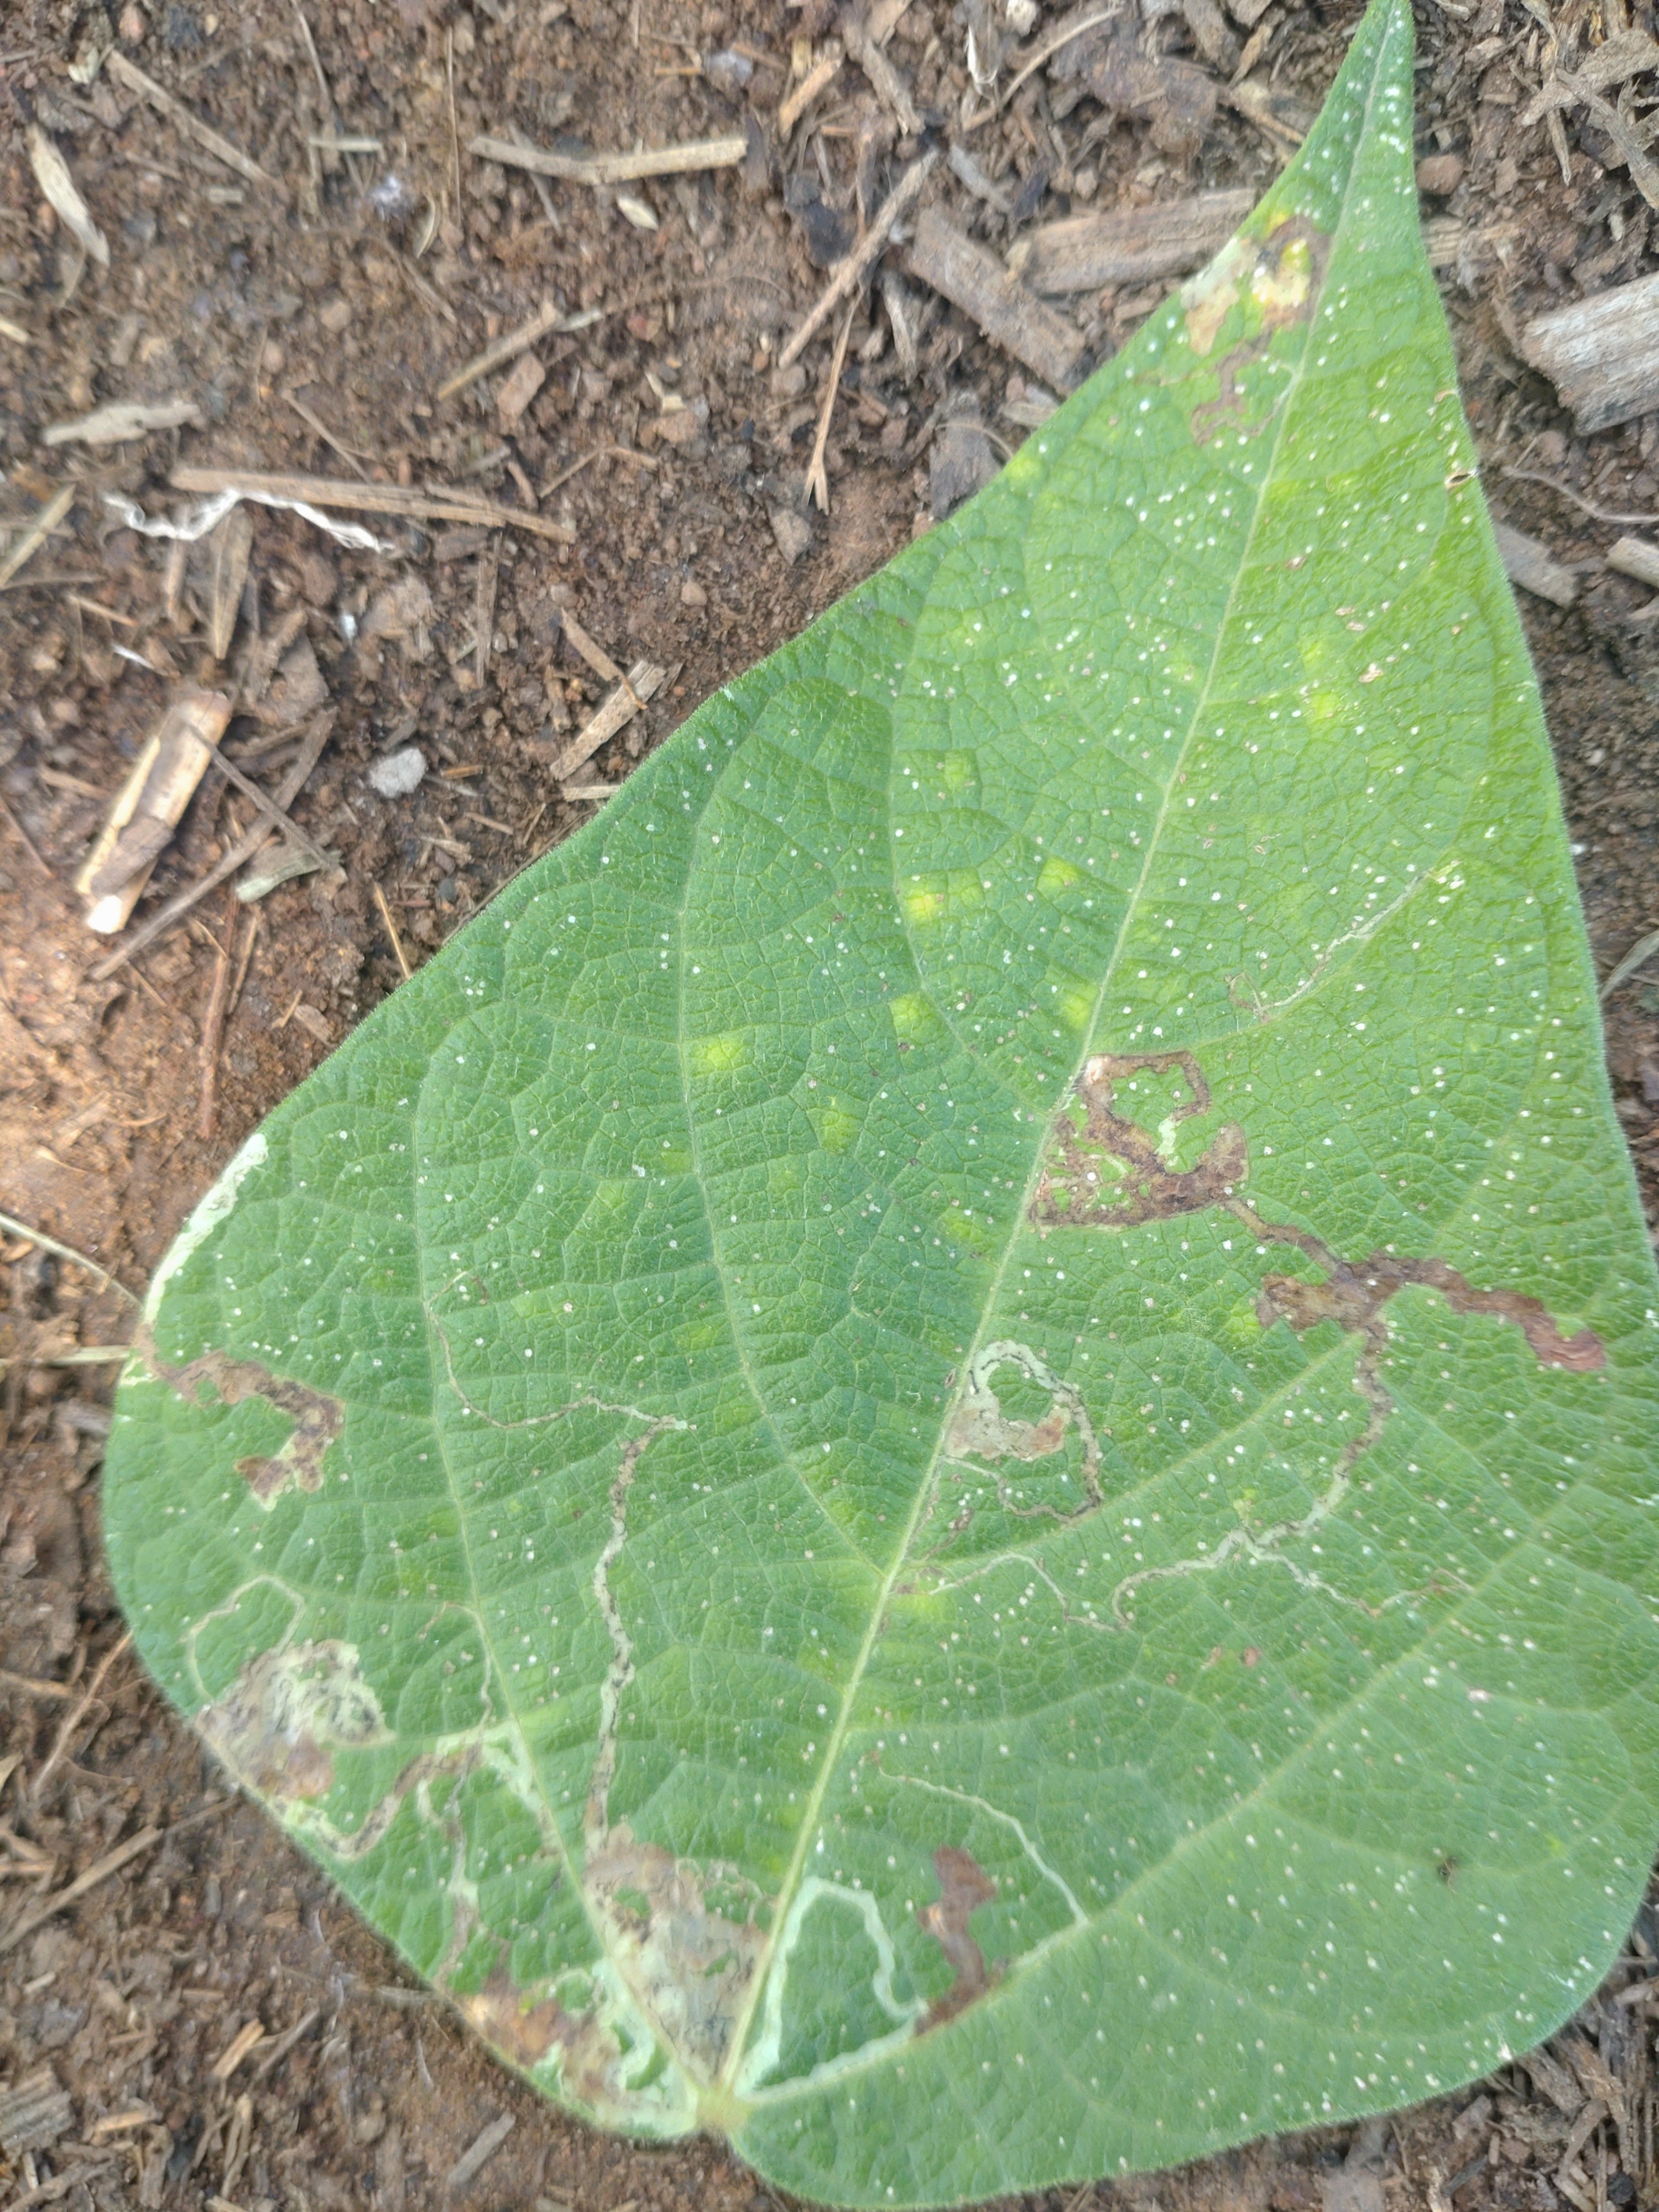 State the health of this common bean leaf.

anthracnose
